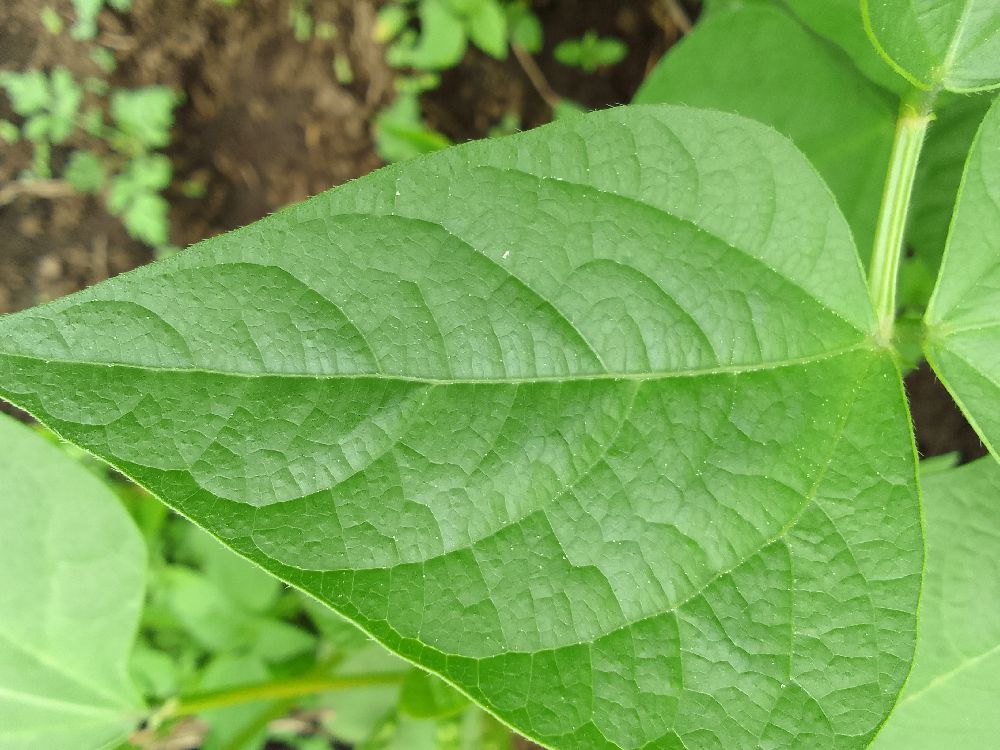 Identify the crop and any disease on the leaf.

common bean, healthy
